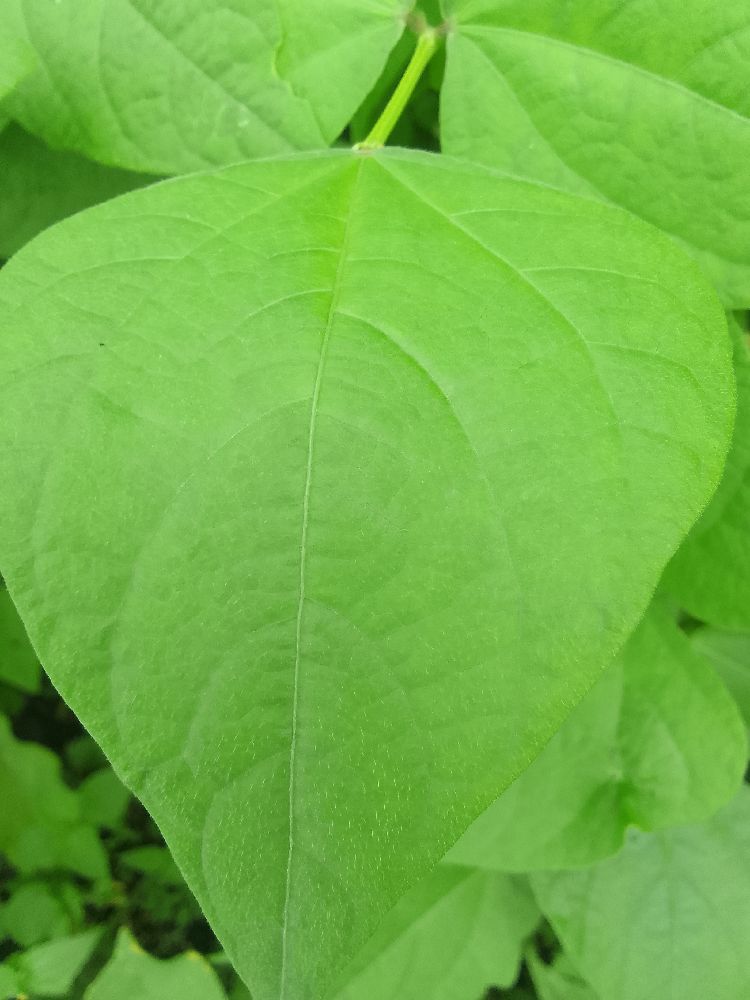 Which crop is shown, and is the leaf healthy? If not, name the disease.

common bean, healthy
